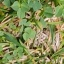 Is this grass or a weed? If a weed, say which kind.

unstructured weed
